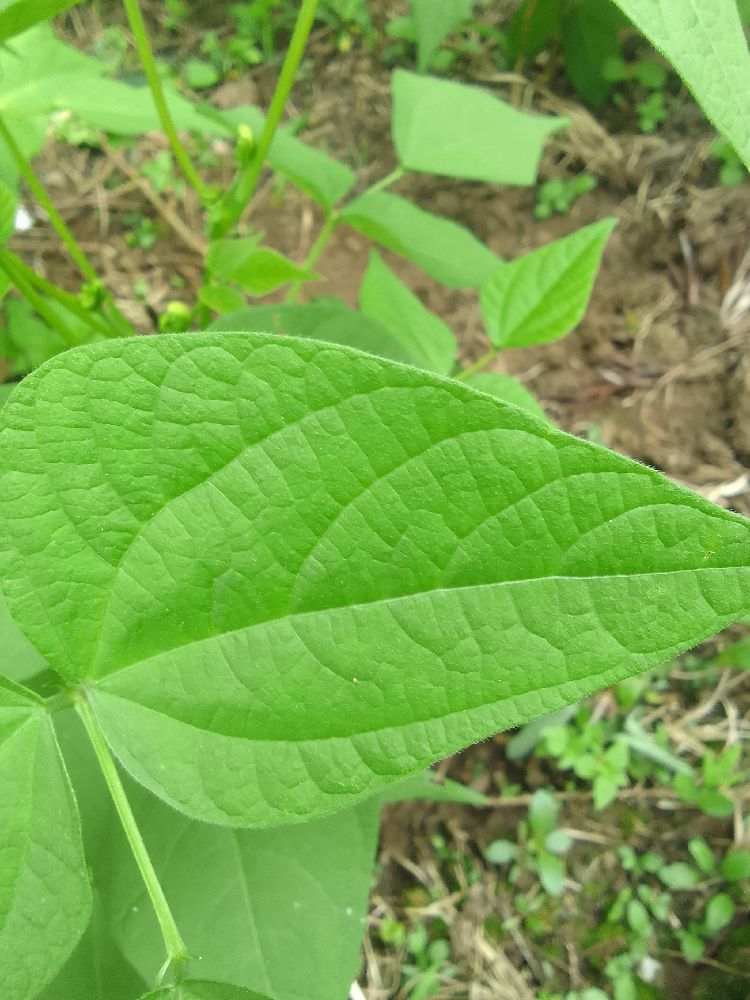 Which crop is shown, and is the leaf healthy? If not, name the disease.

common bean, healthy
